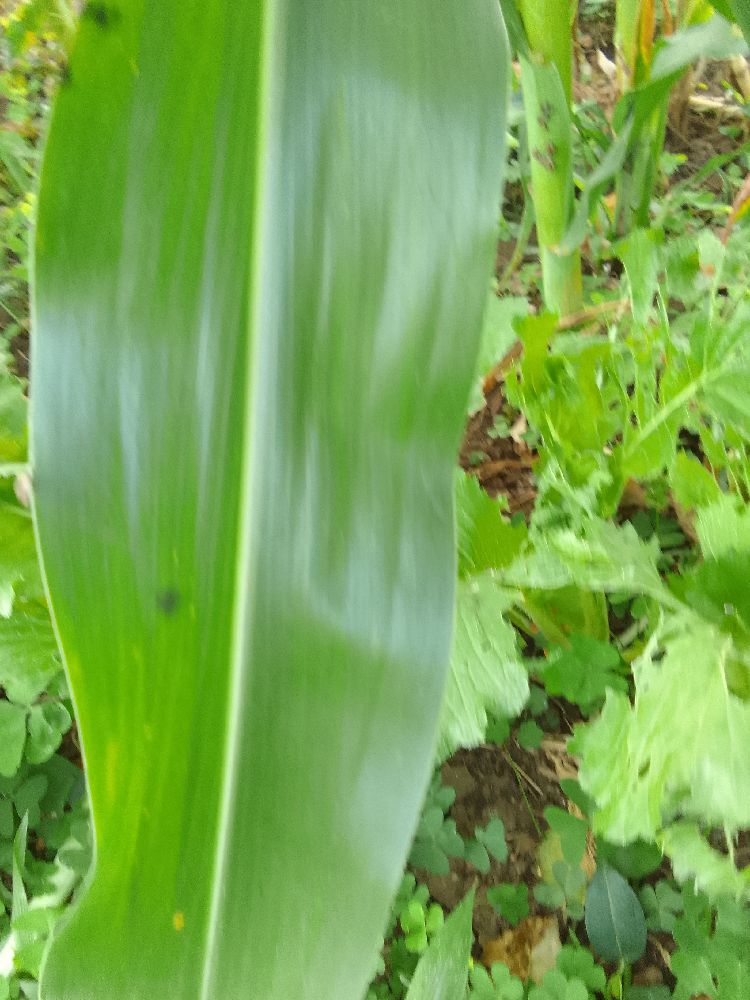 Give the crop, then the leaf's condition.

maize, healthy
